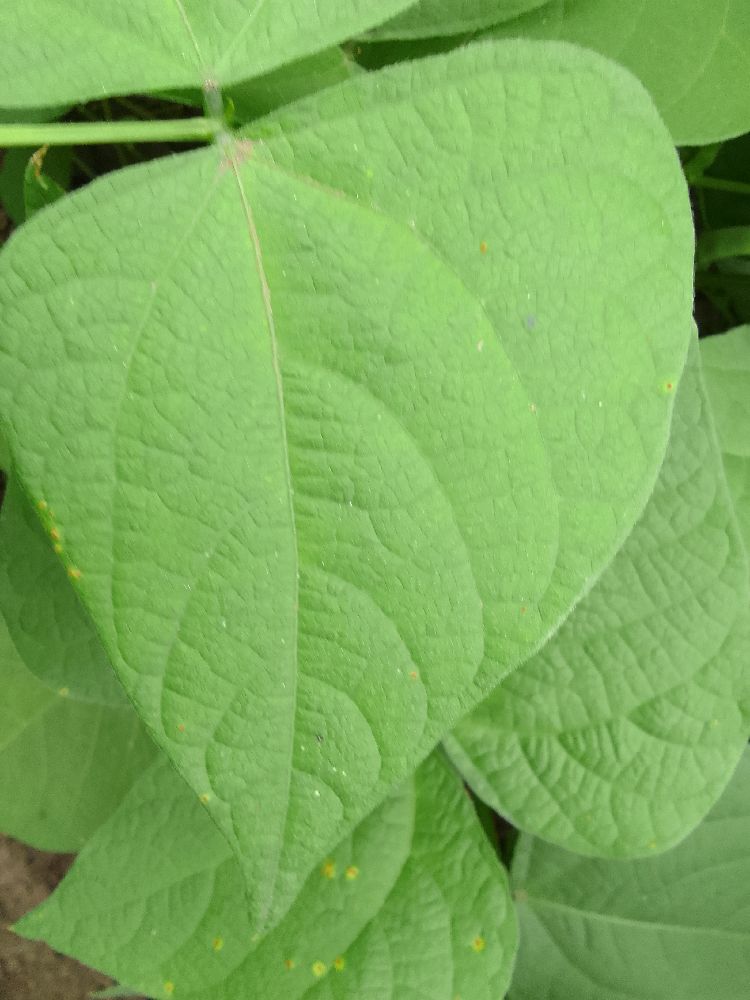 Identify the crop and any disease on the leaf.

common bean, healthy
